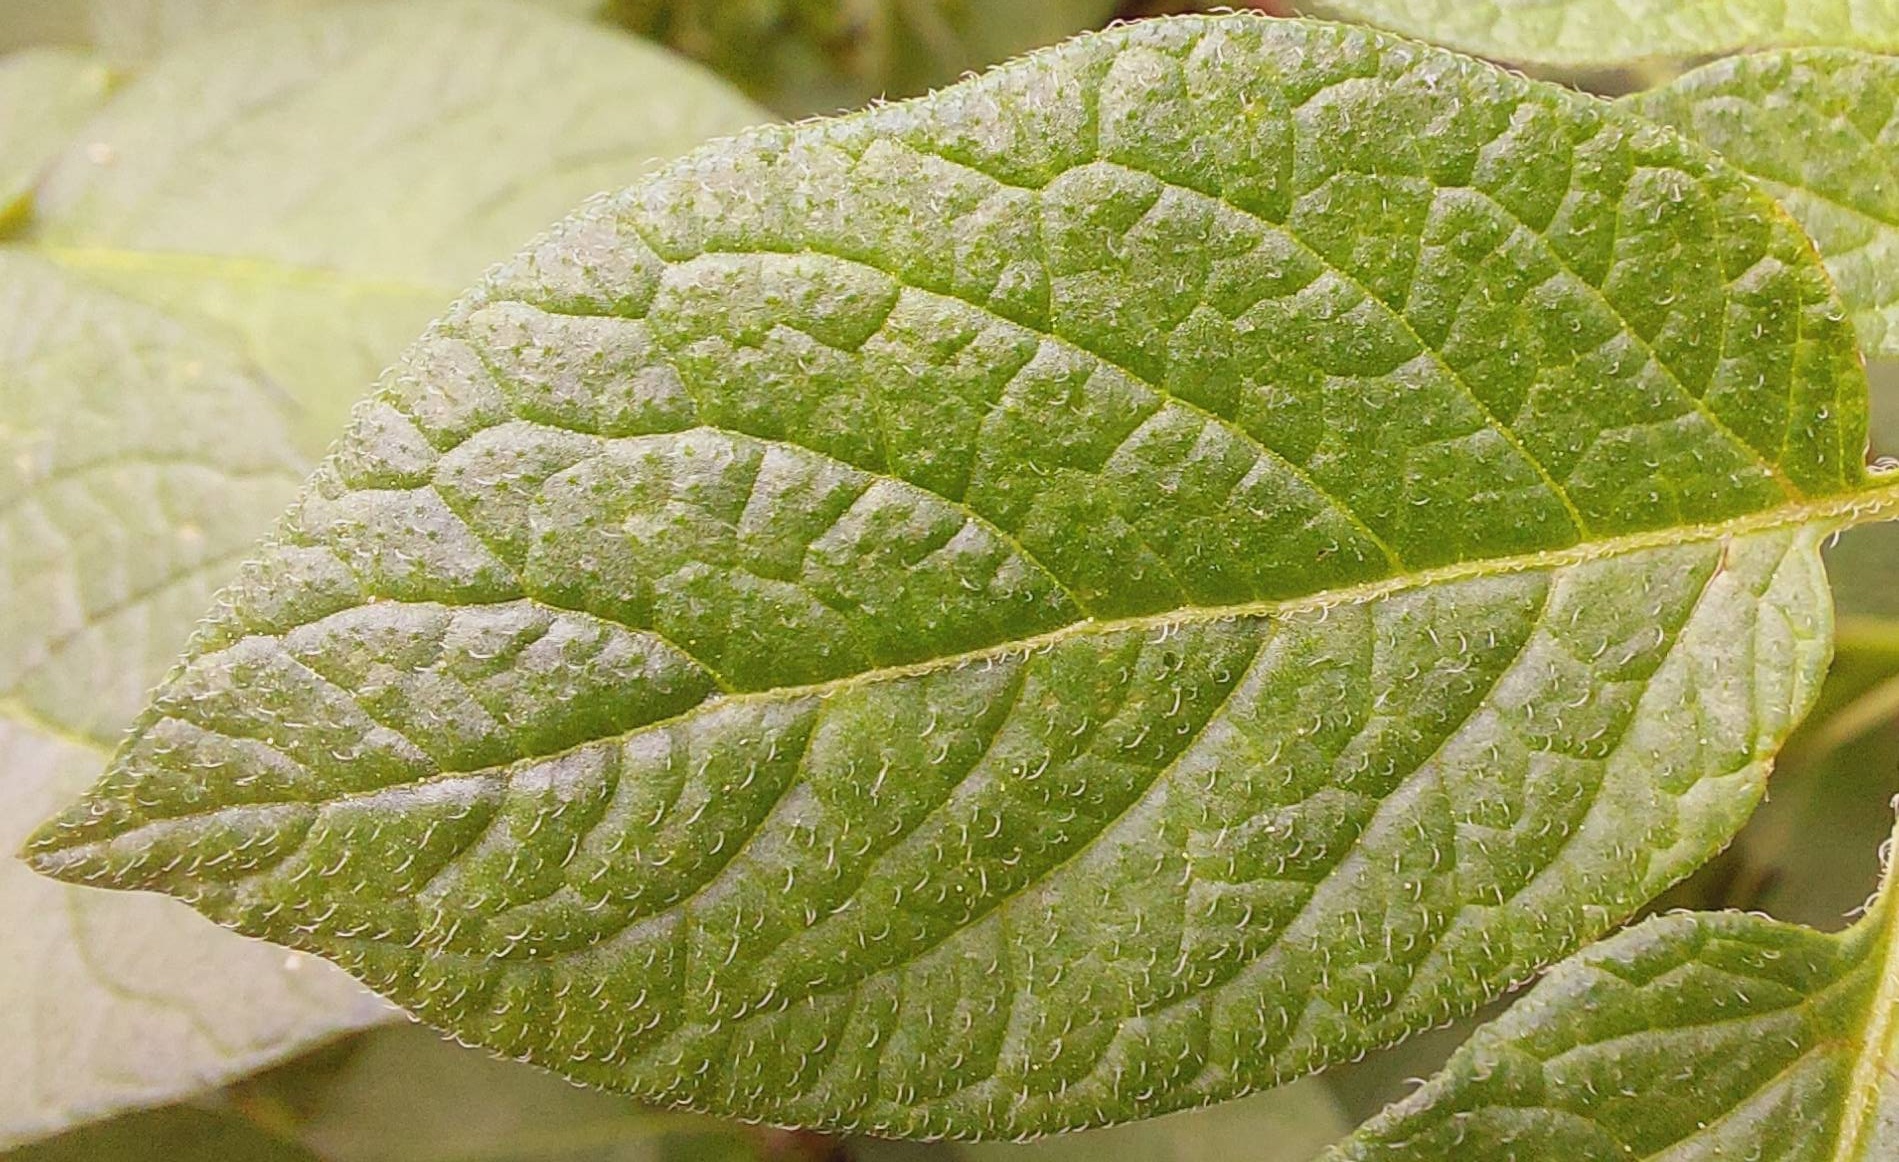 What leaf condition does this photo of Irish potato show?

healthy
